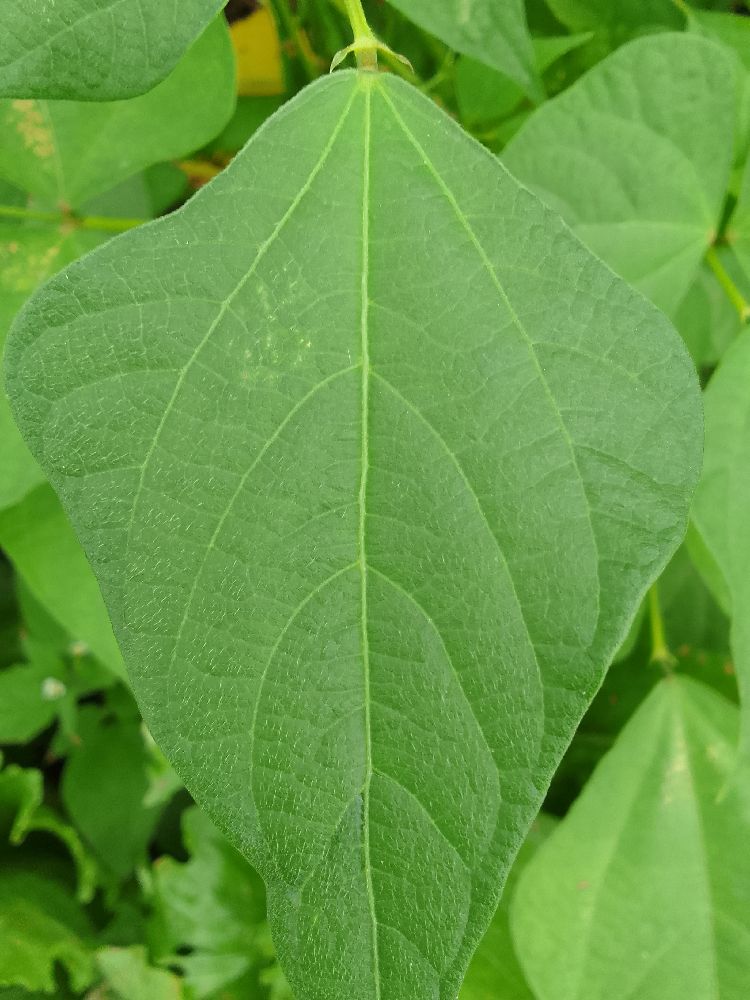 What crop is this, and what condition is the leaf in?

common bean, healthy
